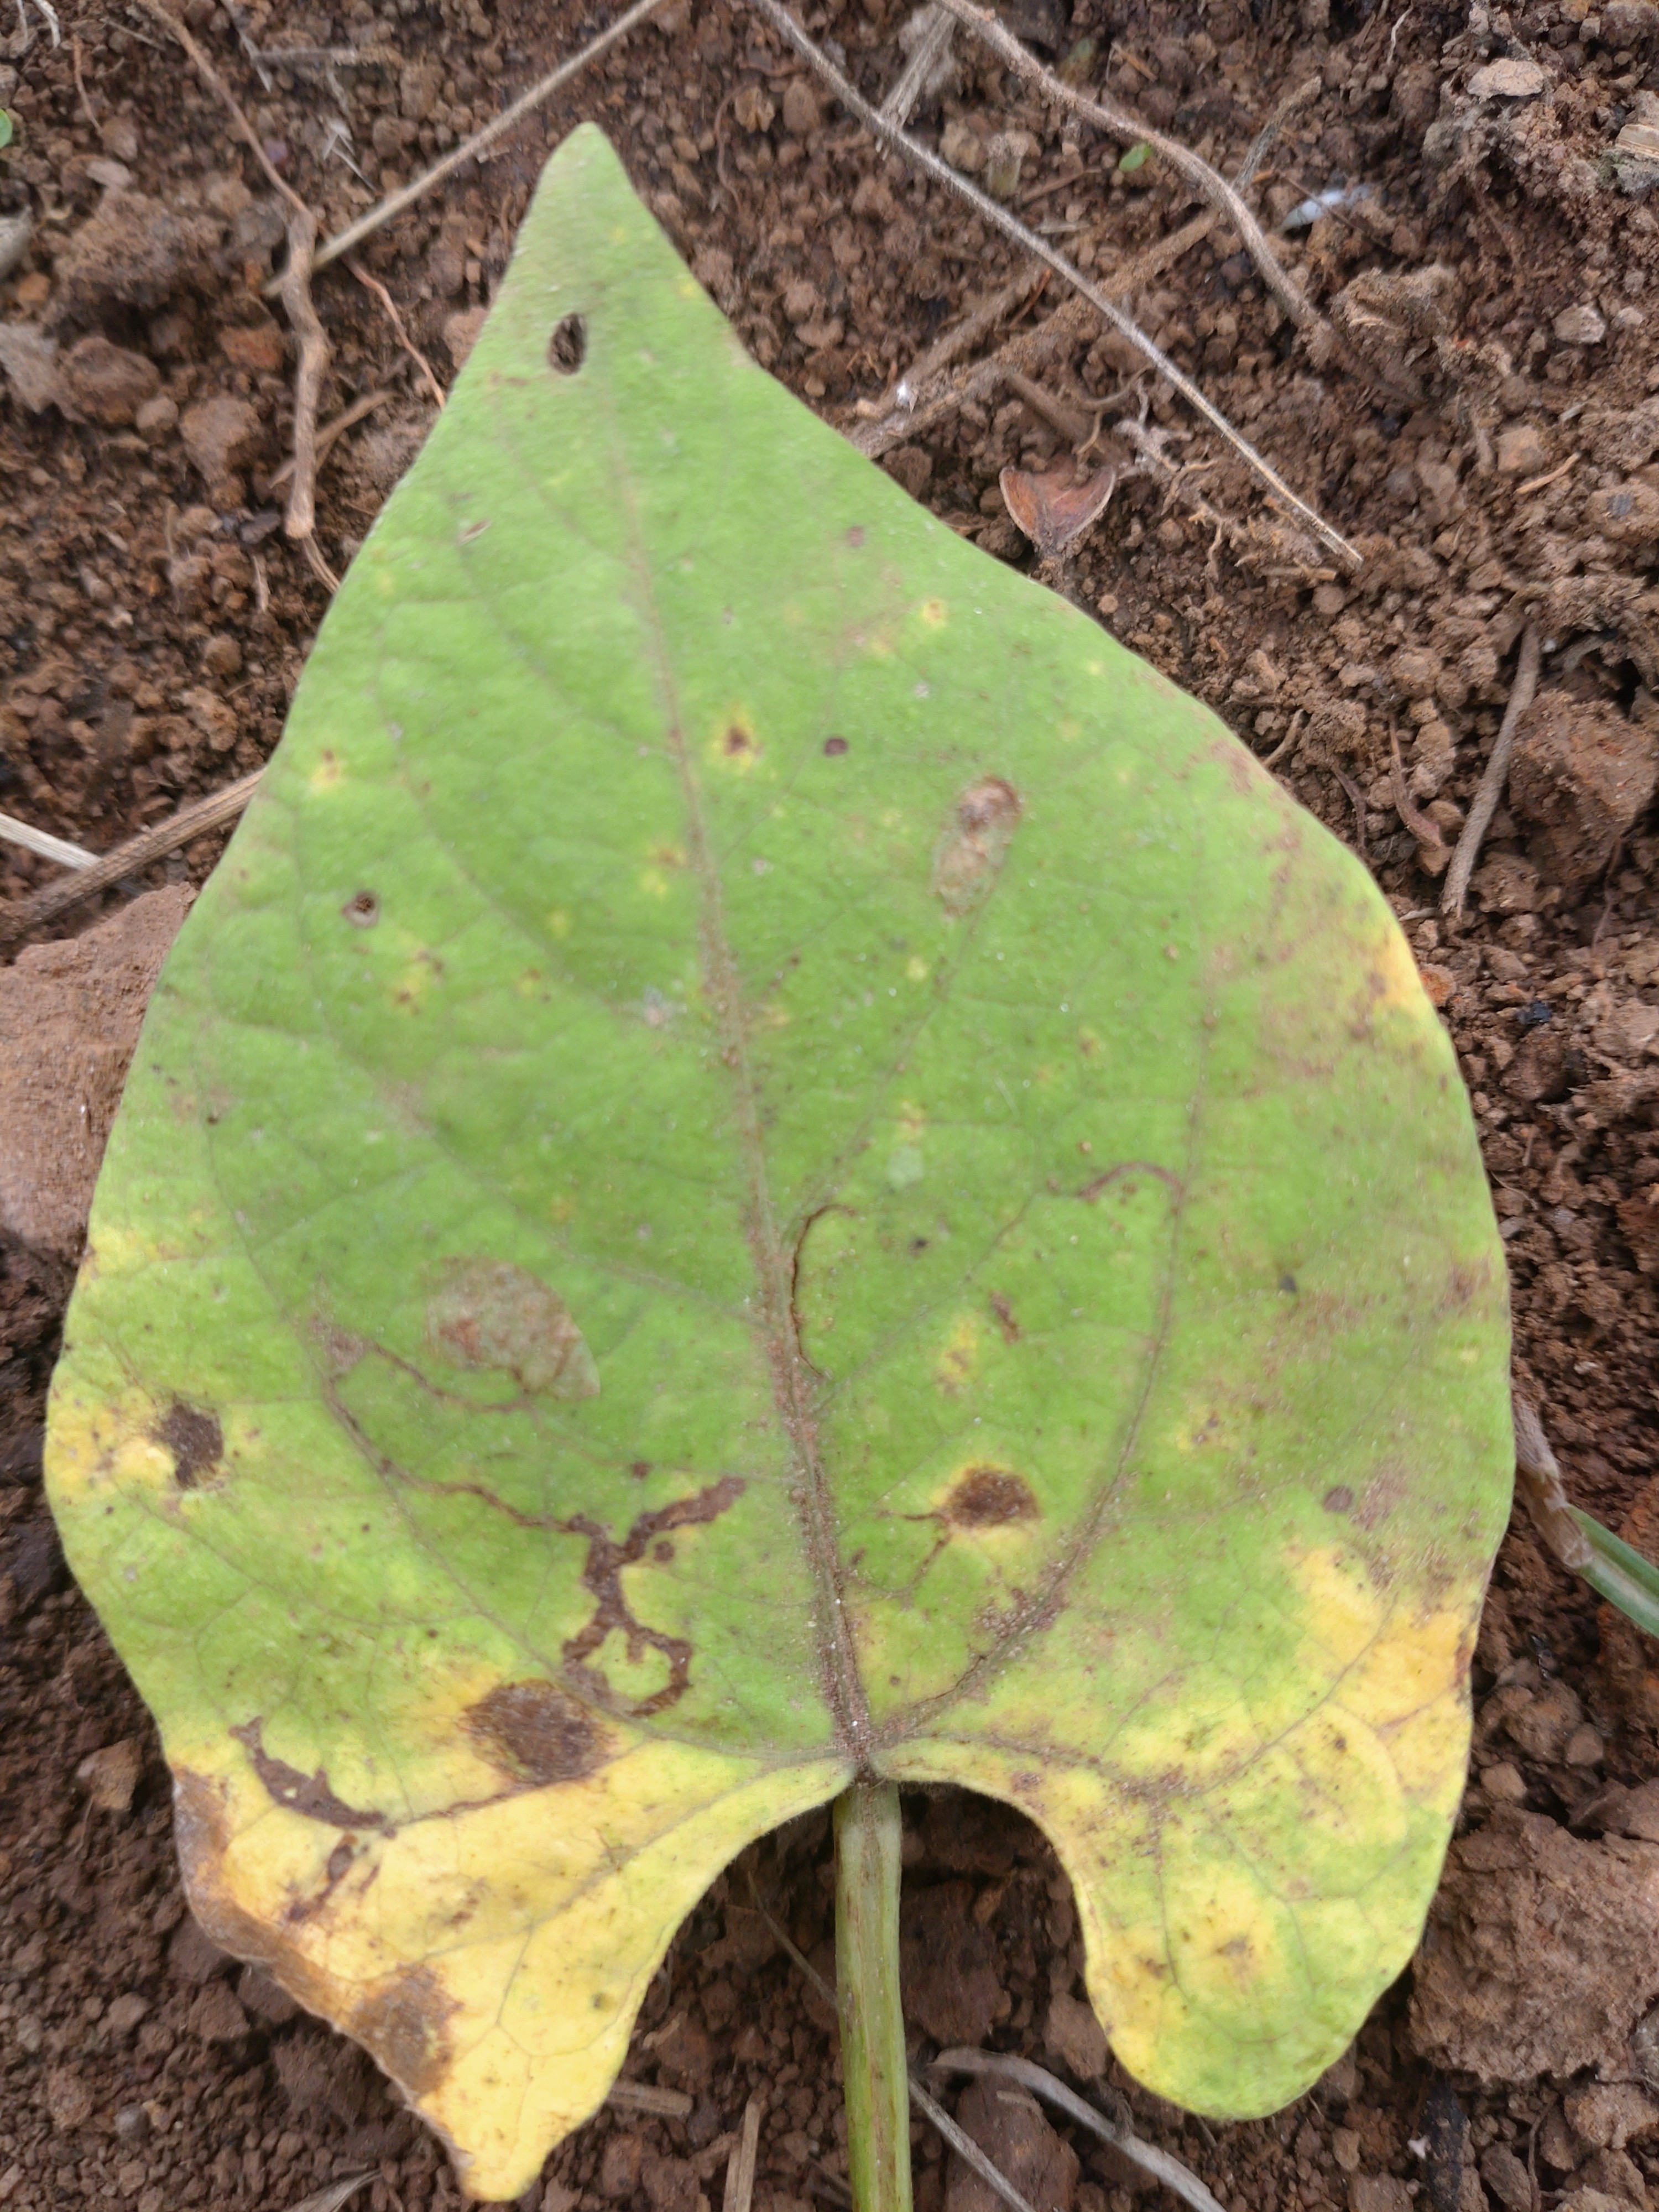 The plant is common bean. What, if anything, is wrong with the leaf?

rust
